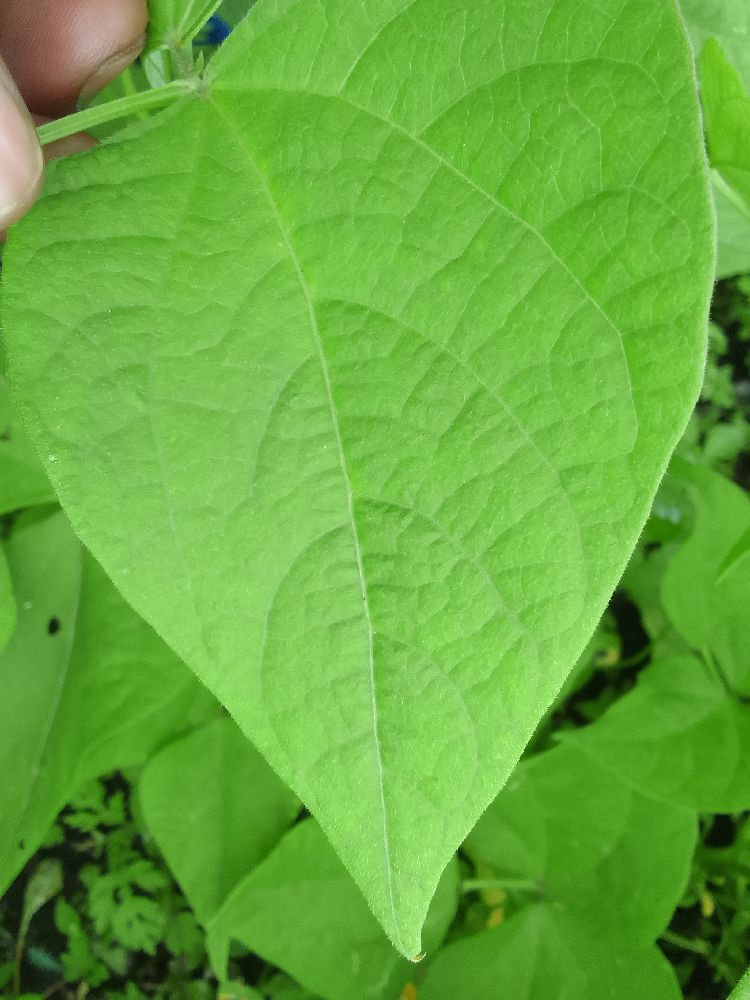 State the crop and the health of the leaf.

common bean, healthy
